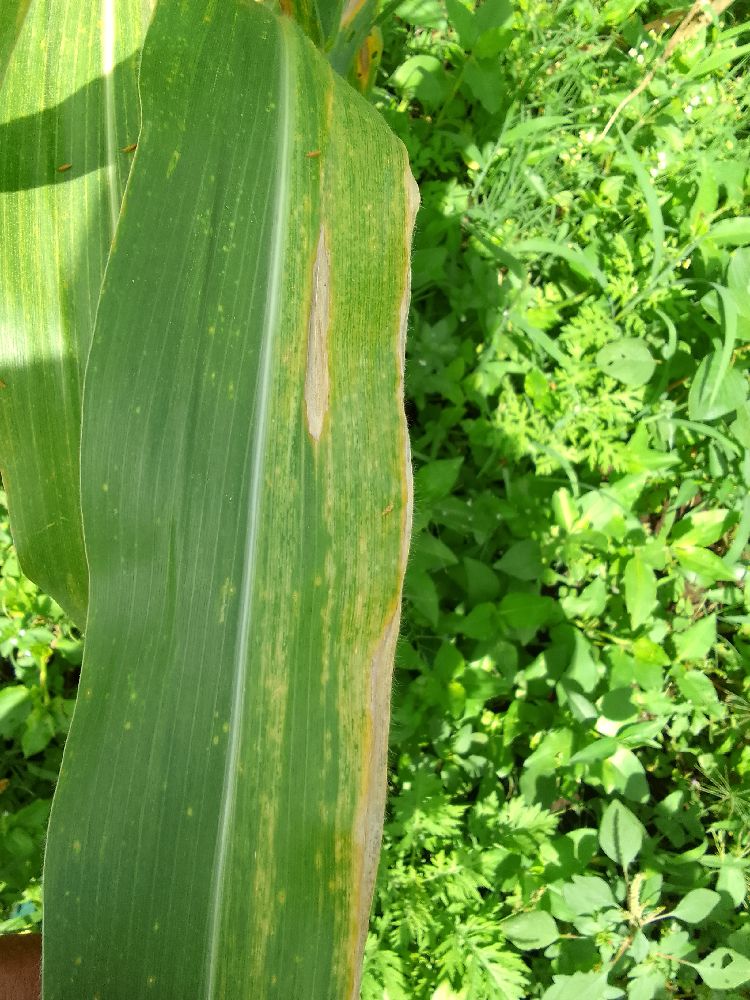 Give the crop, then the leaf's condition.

maize, maize lethal necrosis
